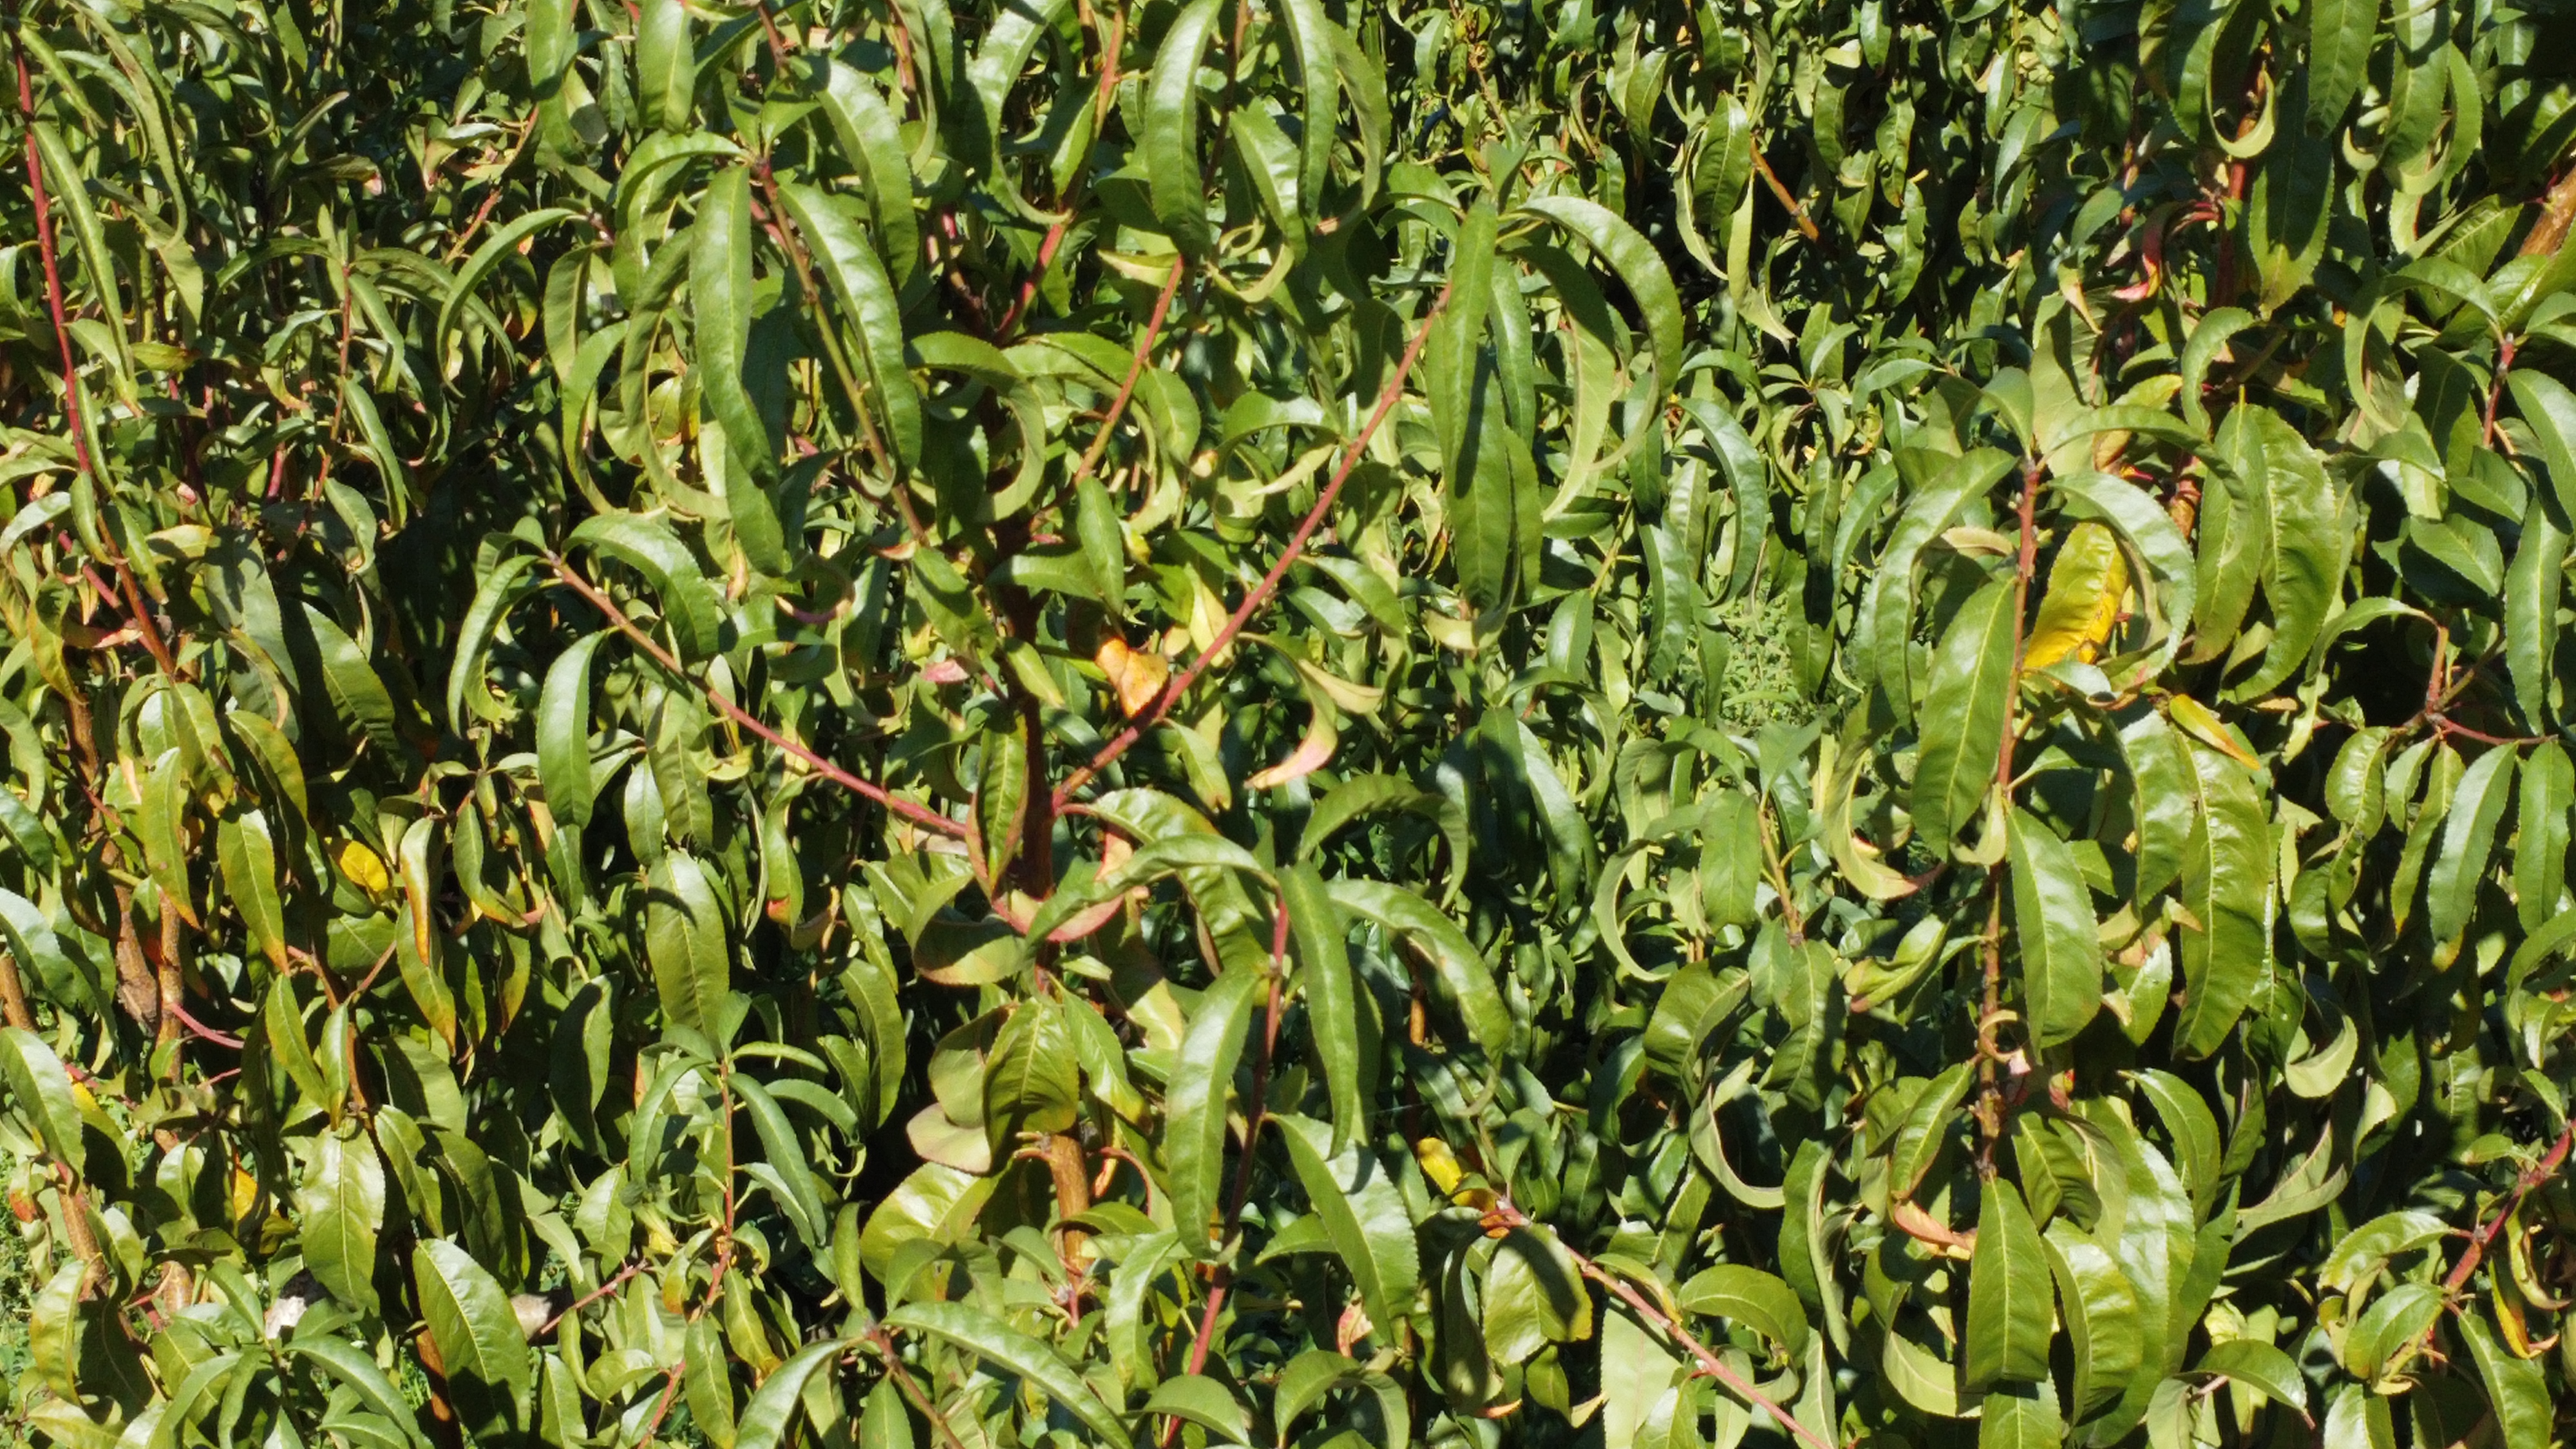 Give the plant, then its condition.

peach, healthy
